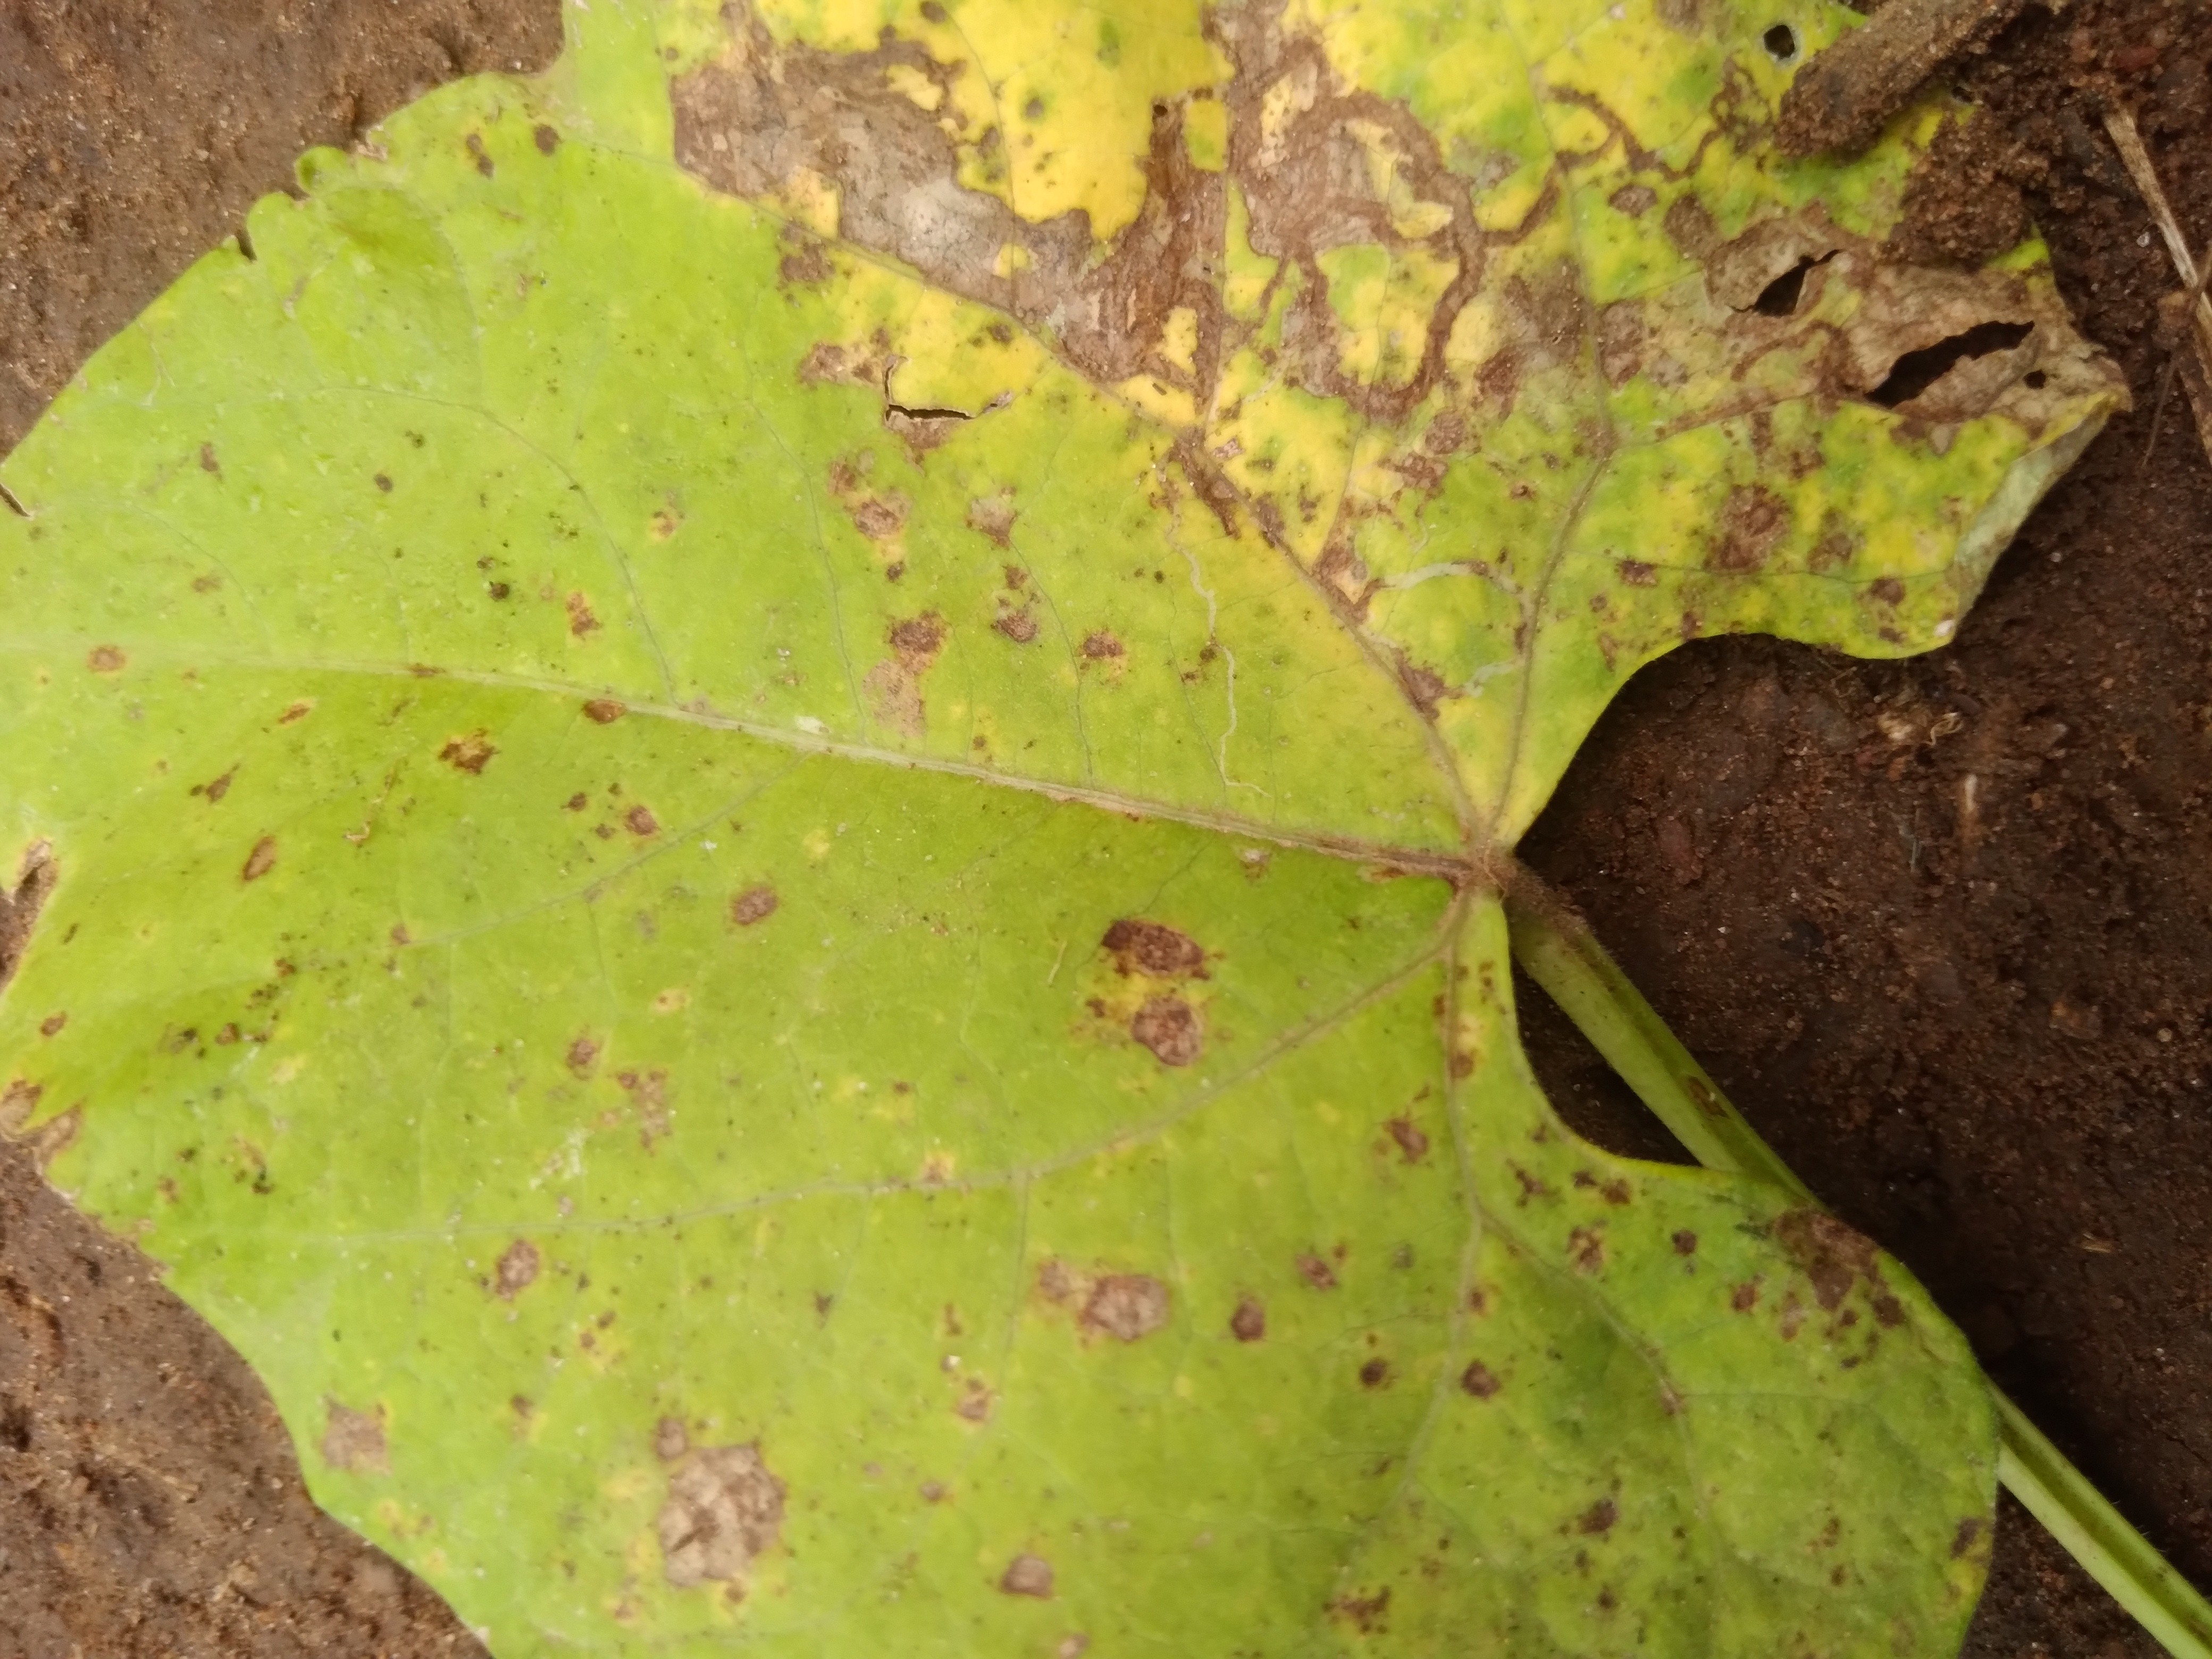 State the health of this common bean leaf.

rust
